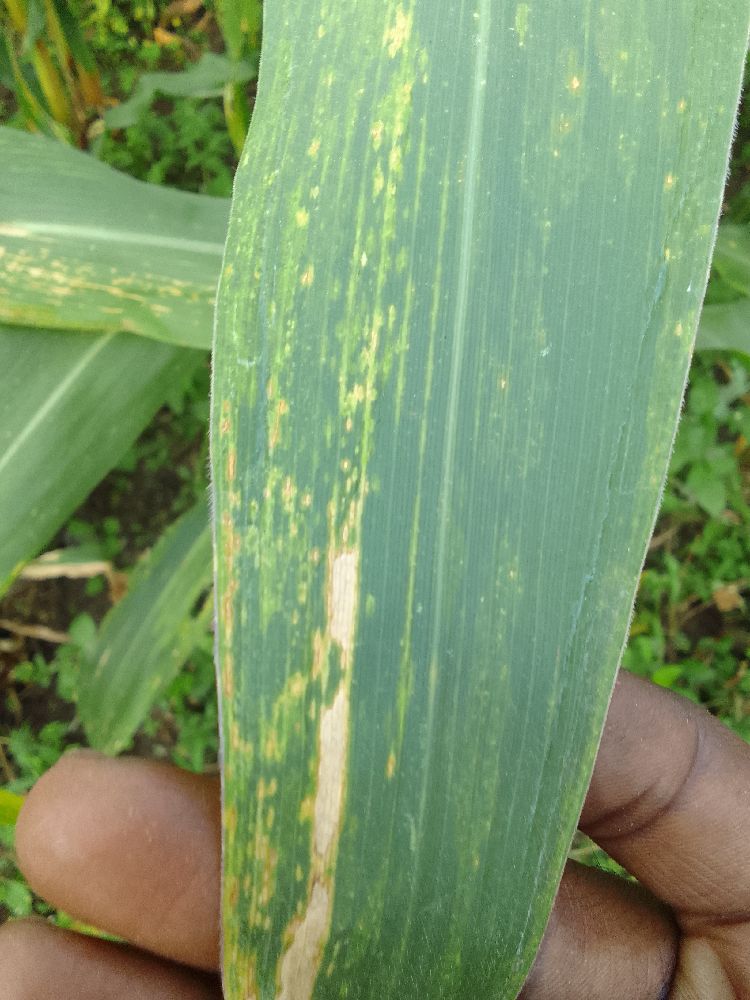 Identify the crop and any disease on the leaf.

maize, maize lethal necrosis
